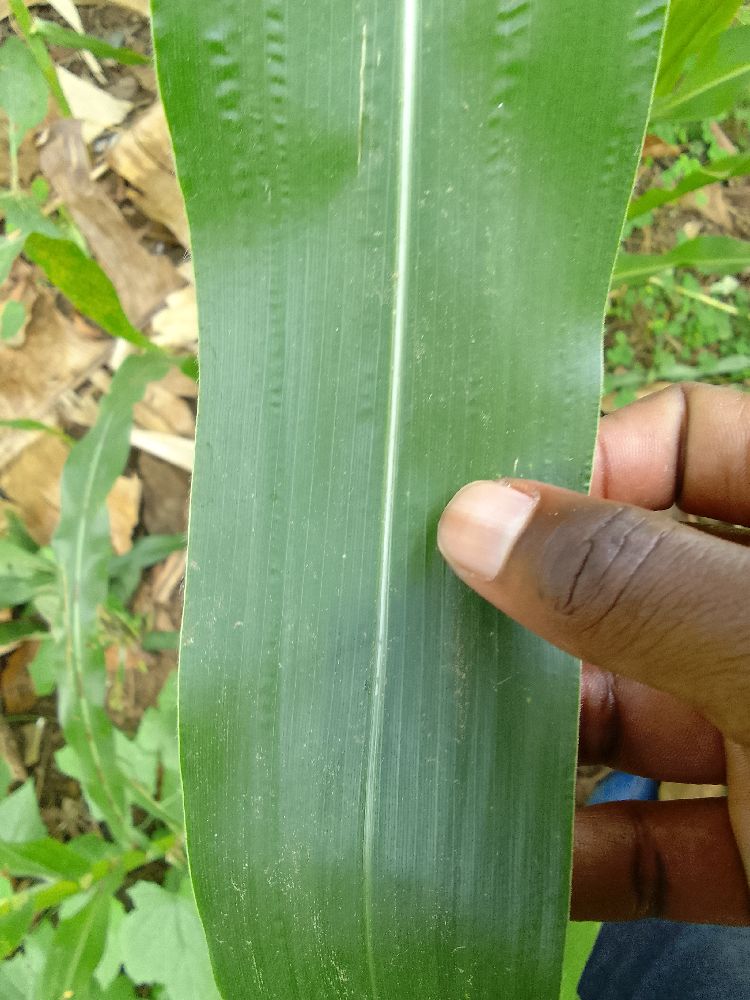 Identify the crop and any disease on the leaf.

maize, healthy
